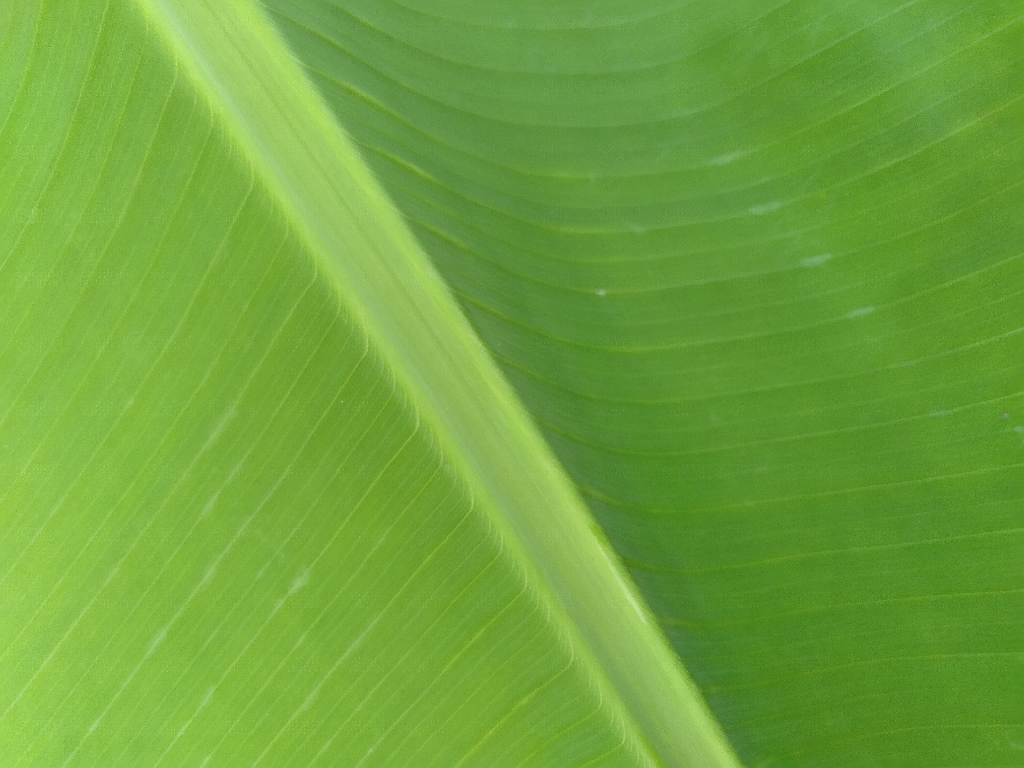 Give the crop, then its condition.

banana, healthy
